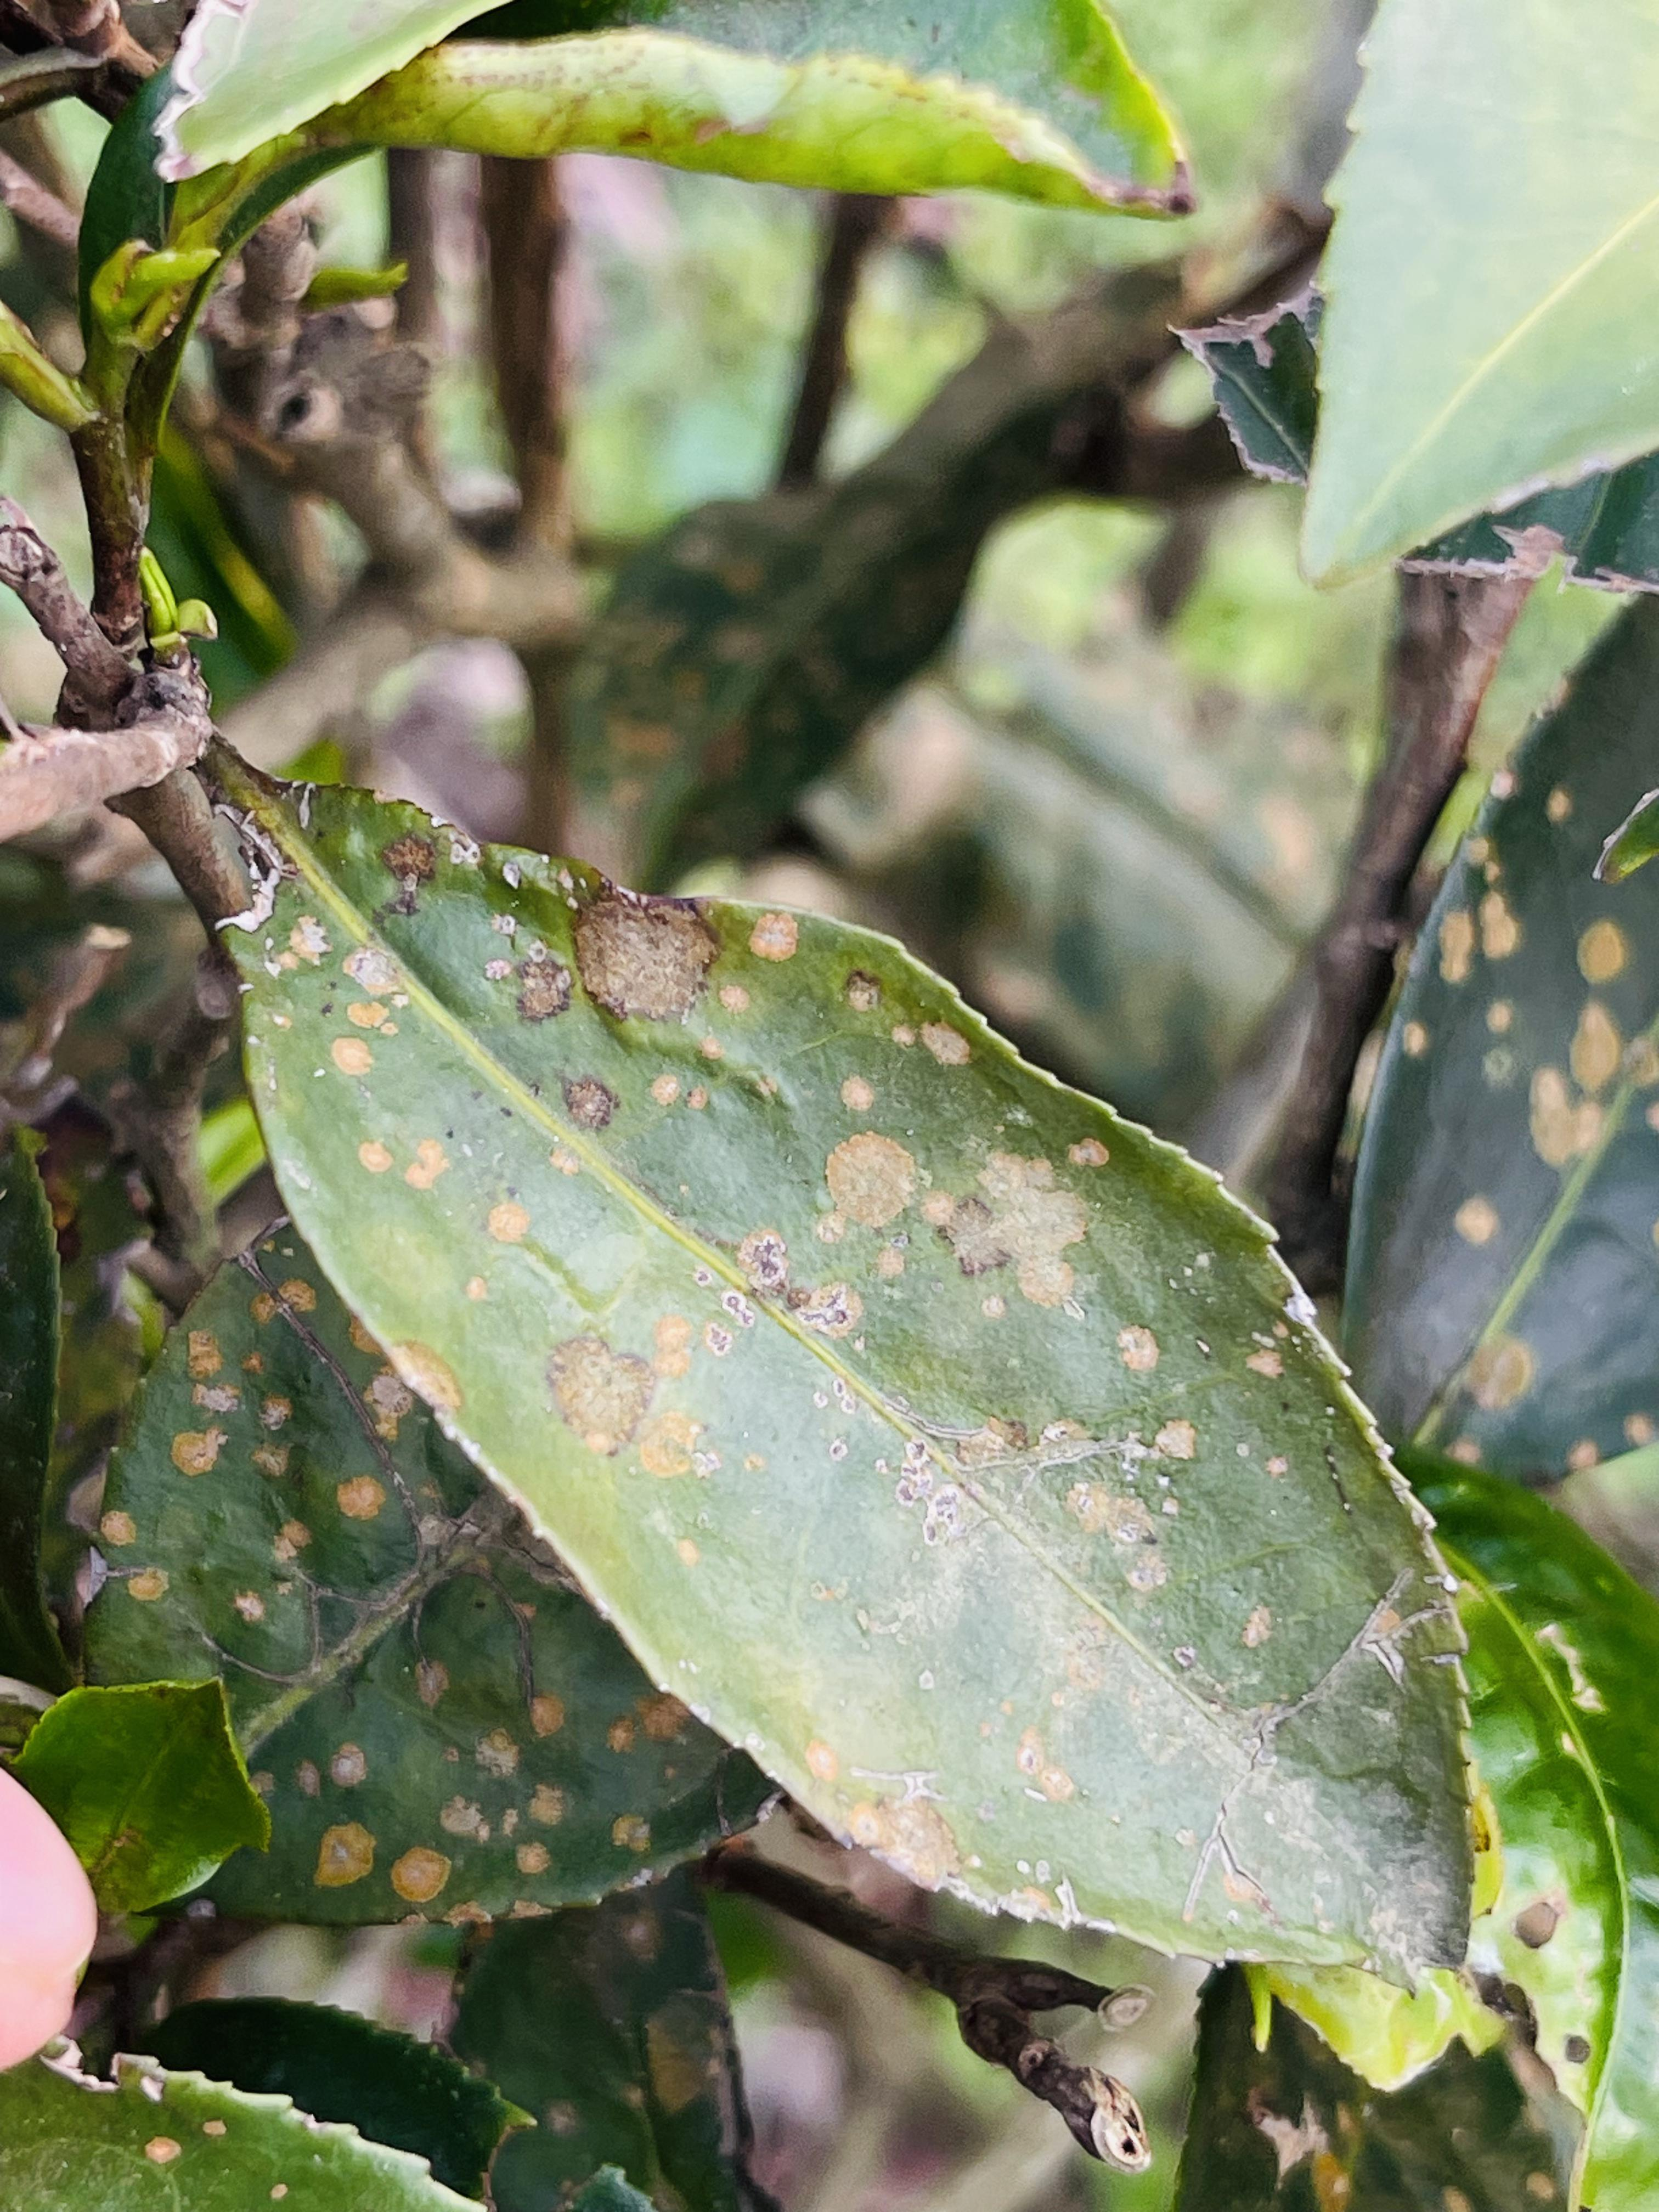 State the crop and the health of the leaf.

tea, red rust
